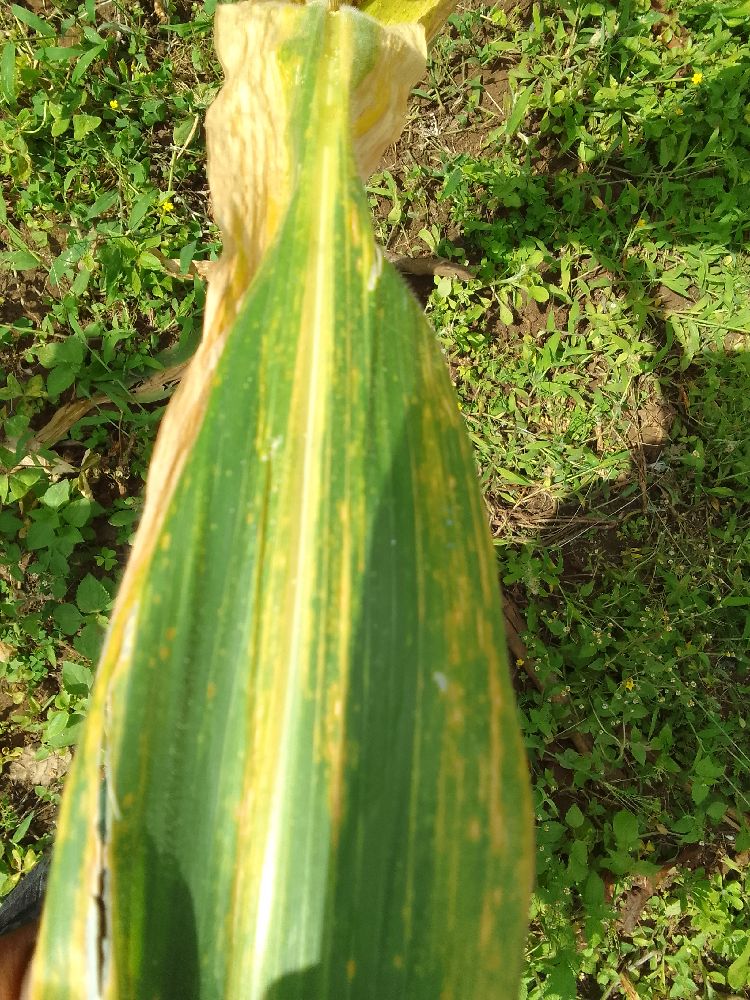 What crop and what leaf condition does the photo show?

maize, maize lethal necrosis
